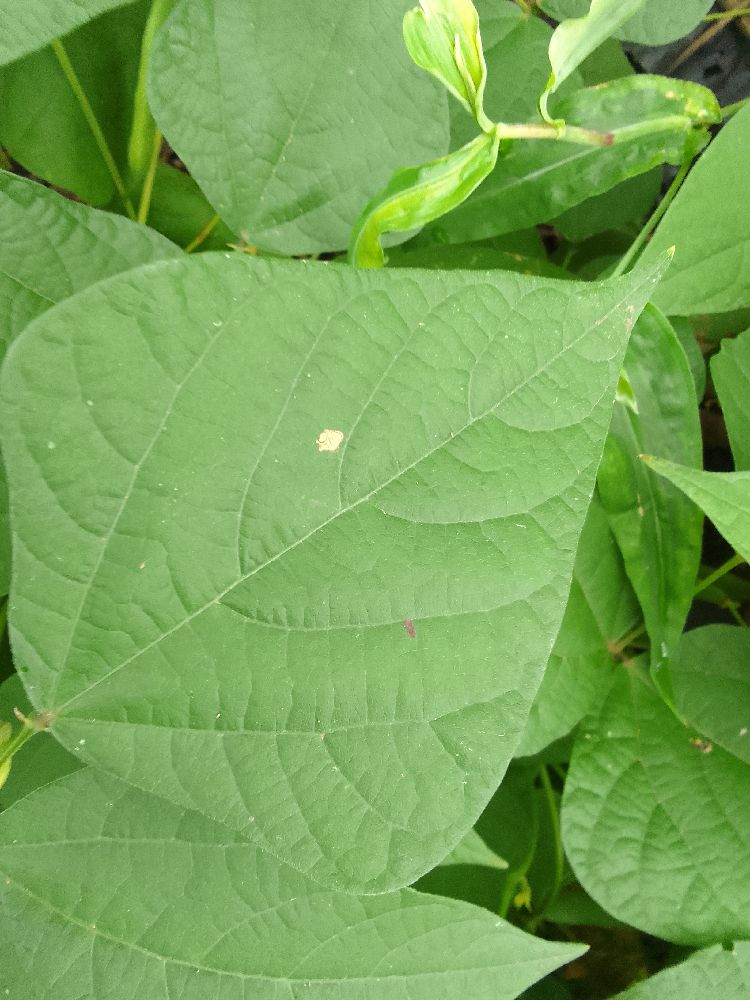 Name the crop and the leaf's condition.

common bean, healthy
